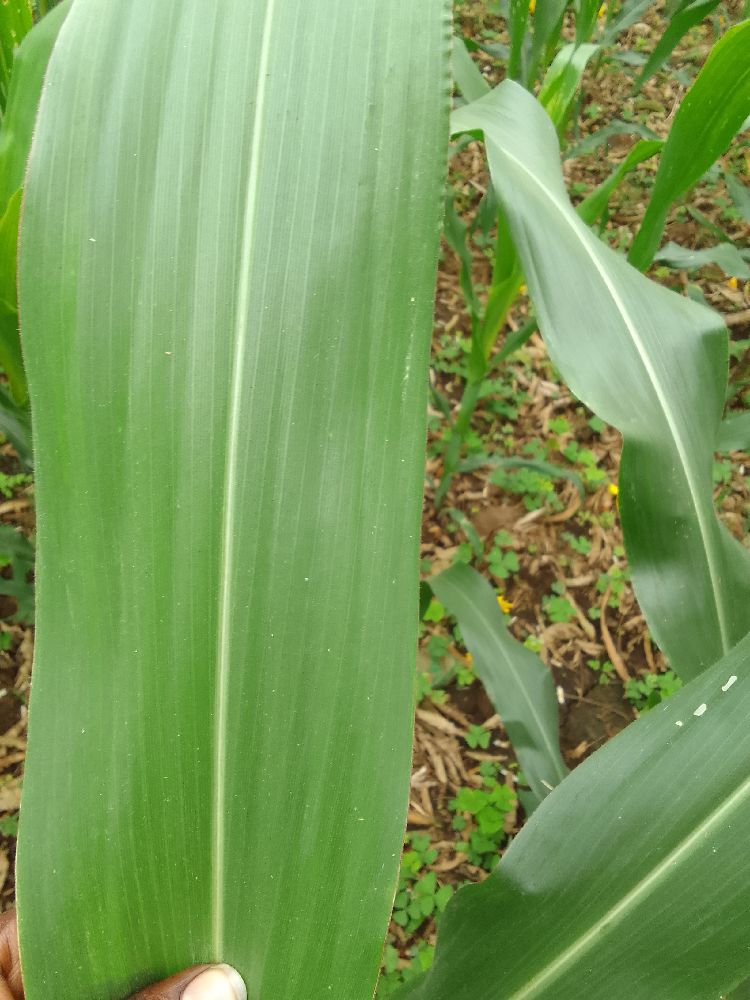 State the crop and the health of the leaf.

maize, healthy
